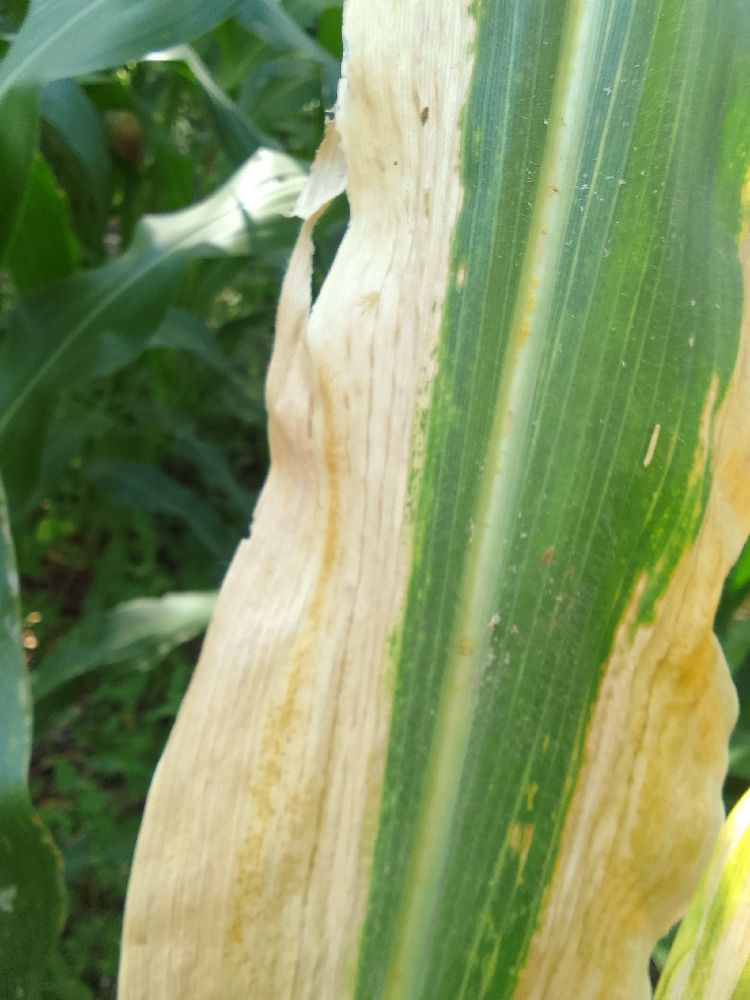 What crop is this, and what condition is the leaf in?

maize, maize lethal necrosis
